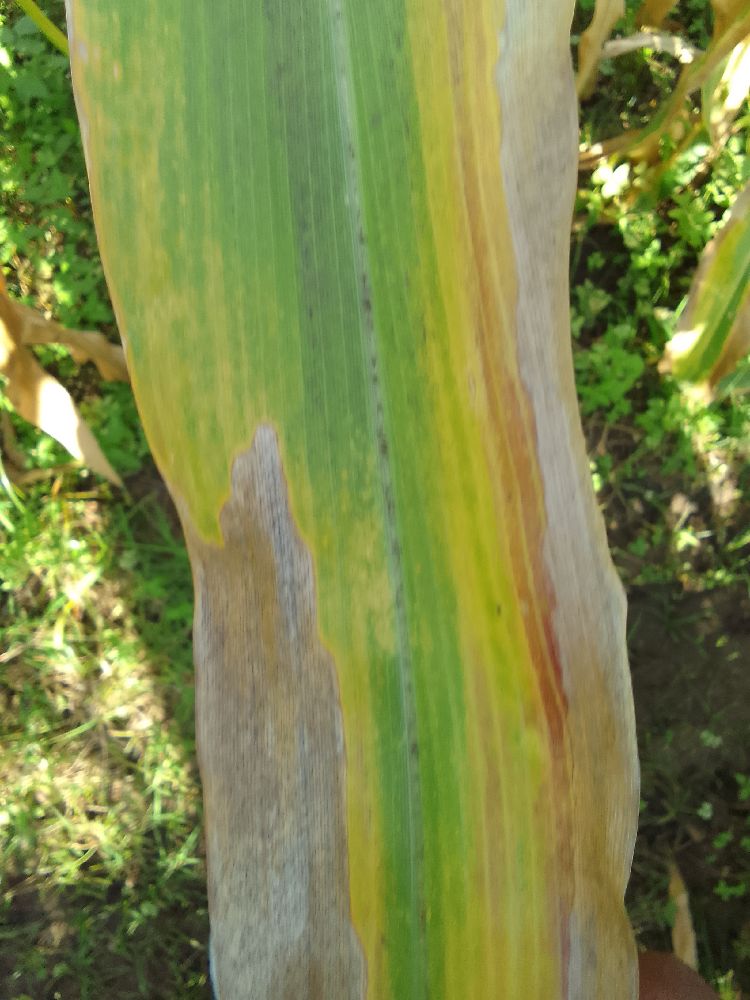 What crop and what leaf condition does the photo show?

maize, maize lethal necrosis
